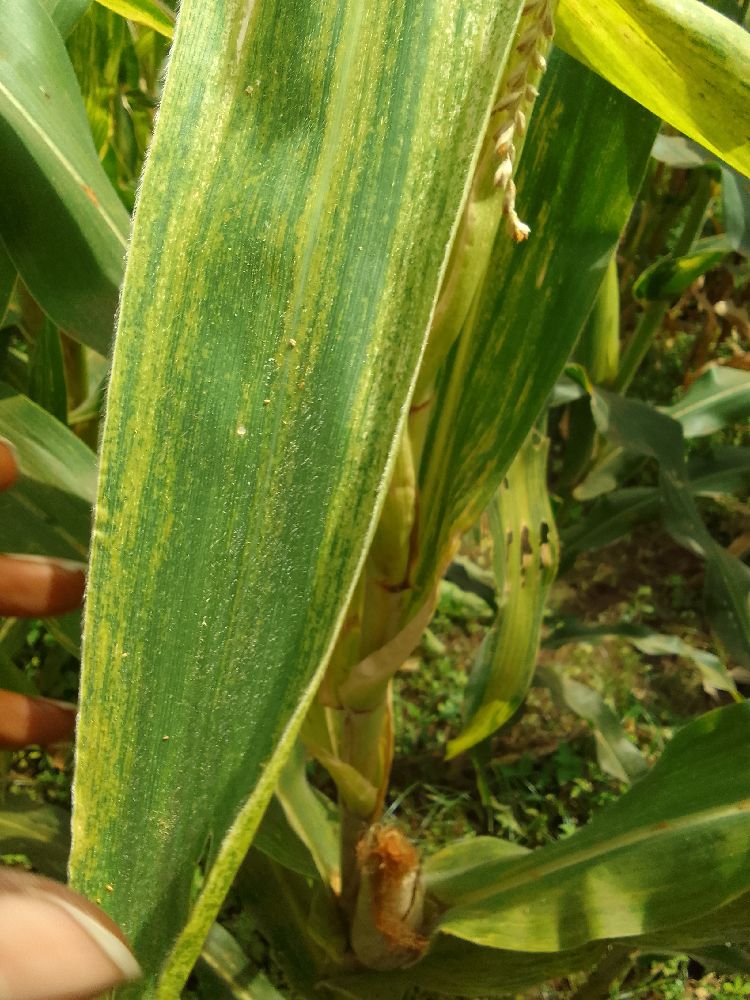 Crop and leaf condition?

maize, maize lethal necrosis
